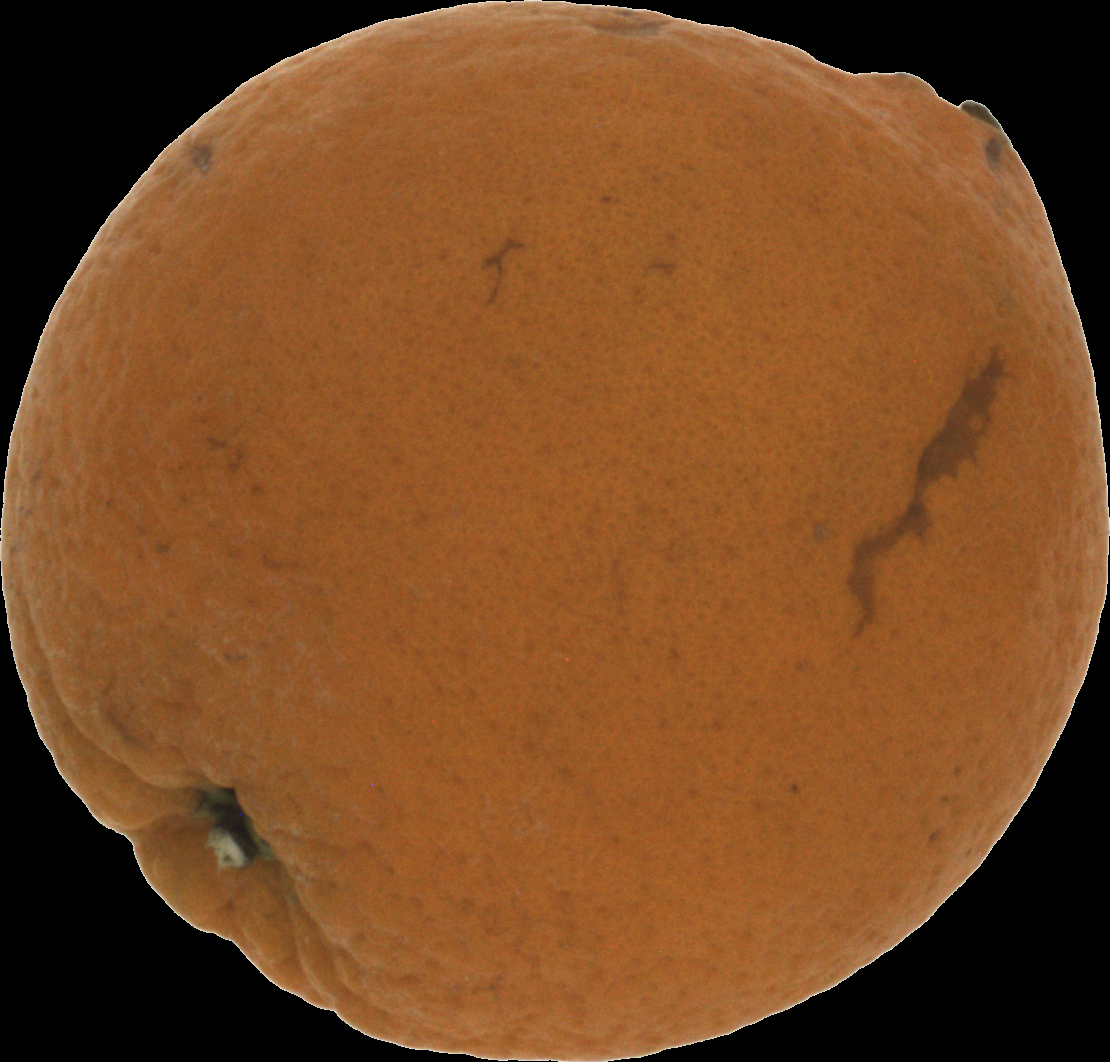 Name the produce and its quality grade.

orange, bad
